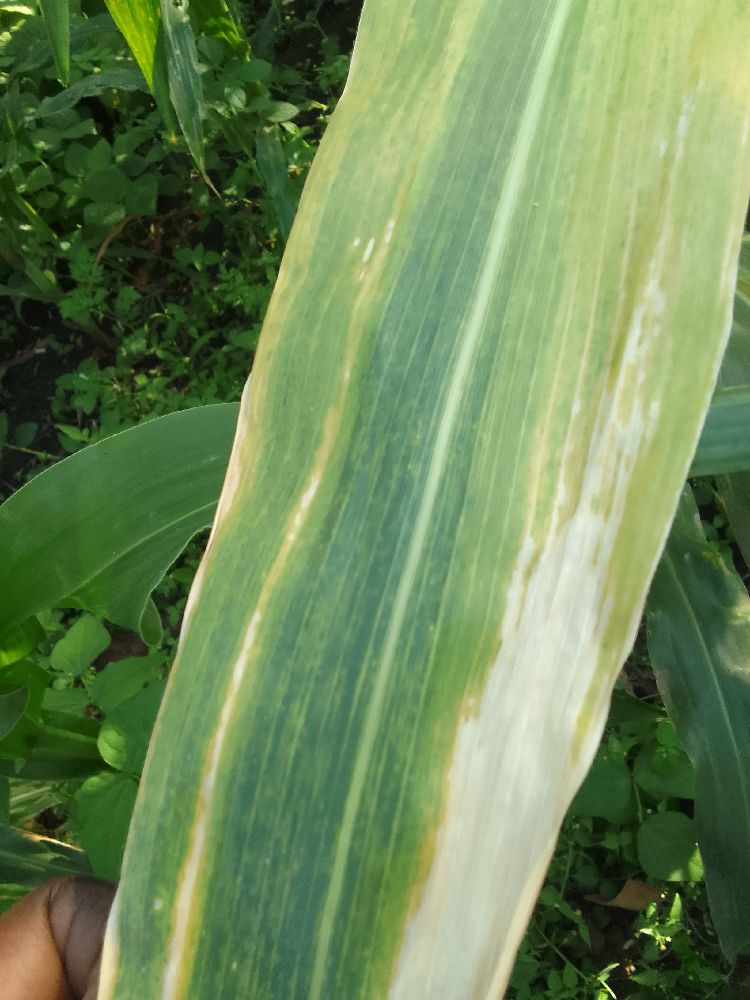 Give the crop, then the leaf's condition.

maize, maize lethal necrosis
